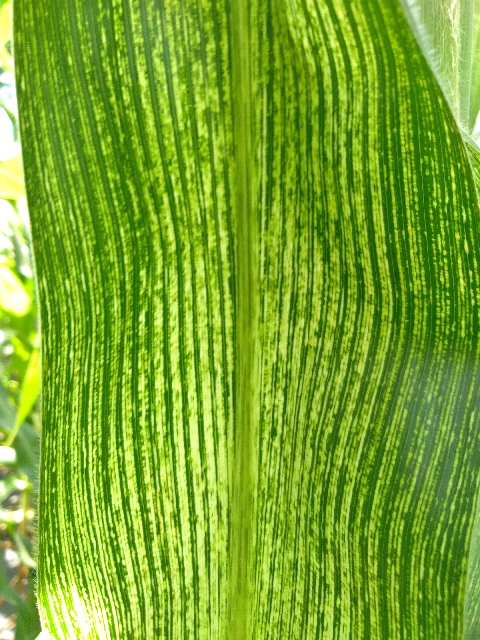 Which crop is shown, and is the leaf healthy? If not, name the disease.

maize, maize streak virus
